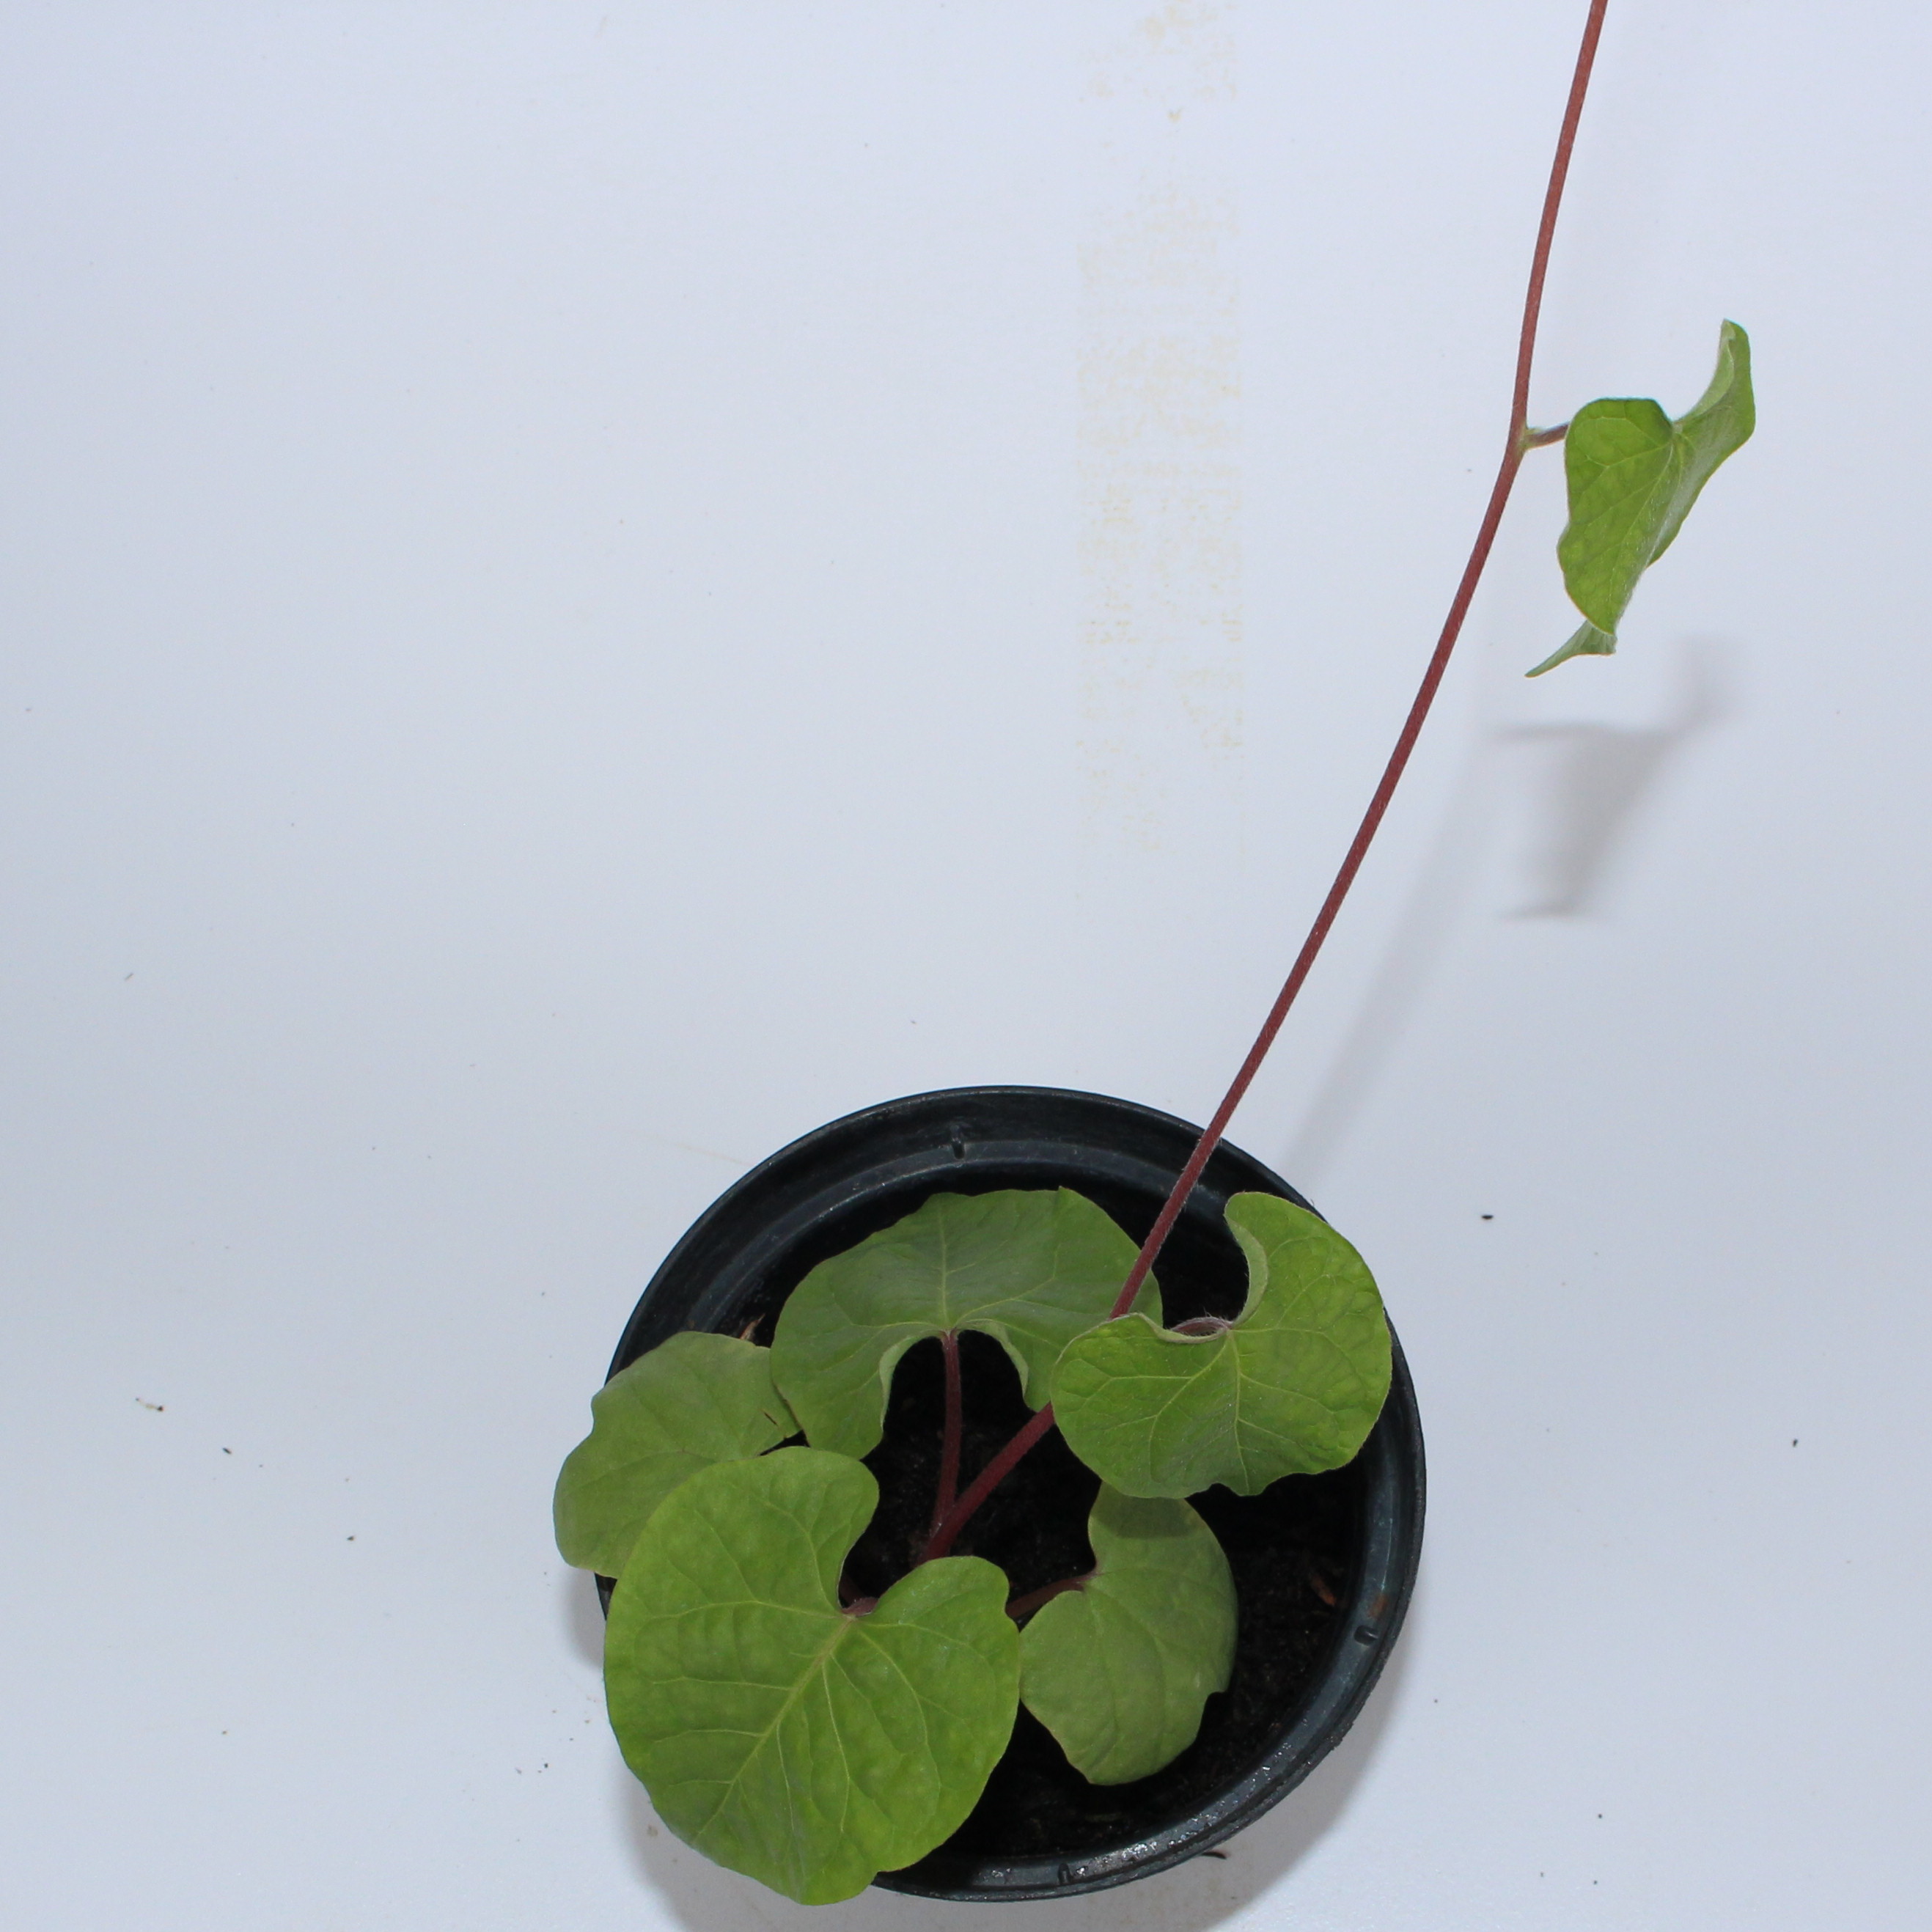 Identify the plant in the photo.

Convolvulus arvensis
